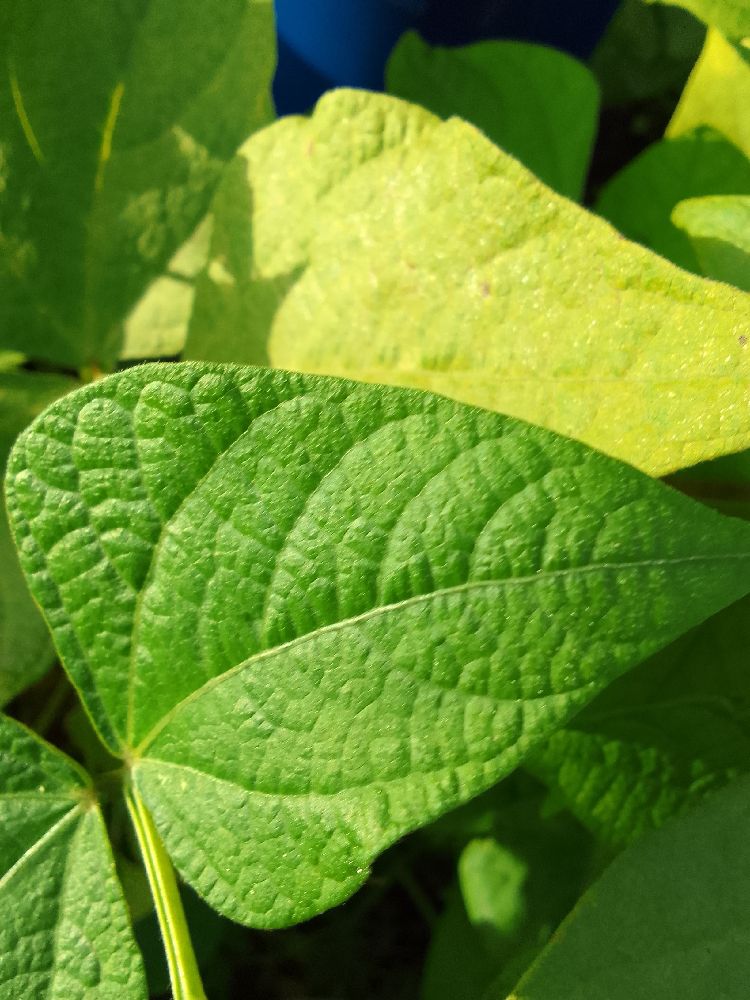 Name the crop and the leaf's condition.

common bean, healthy
